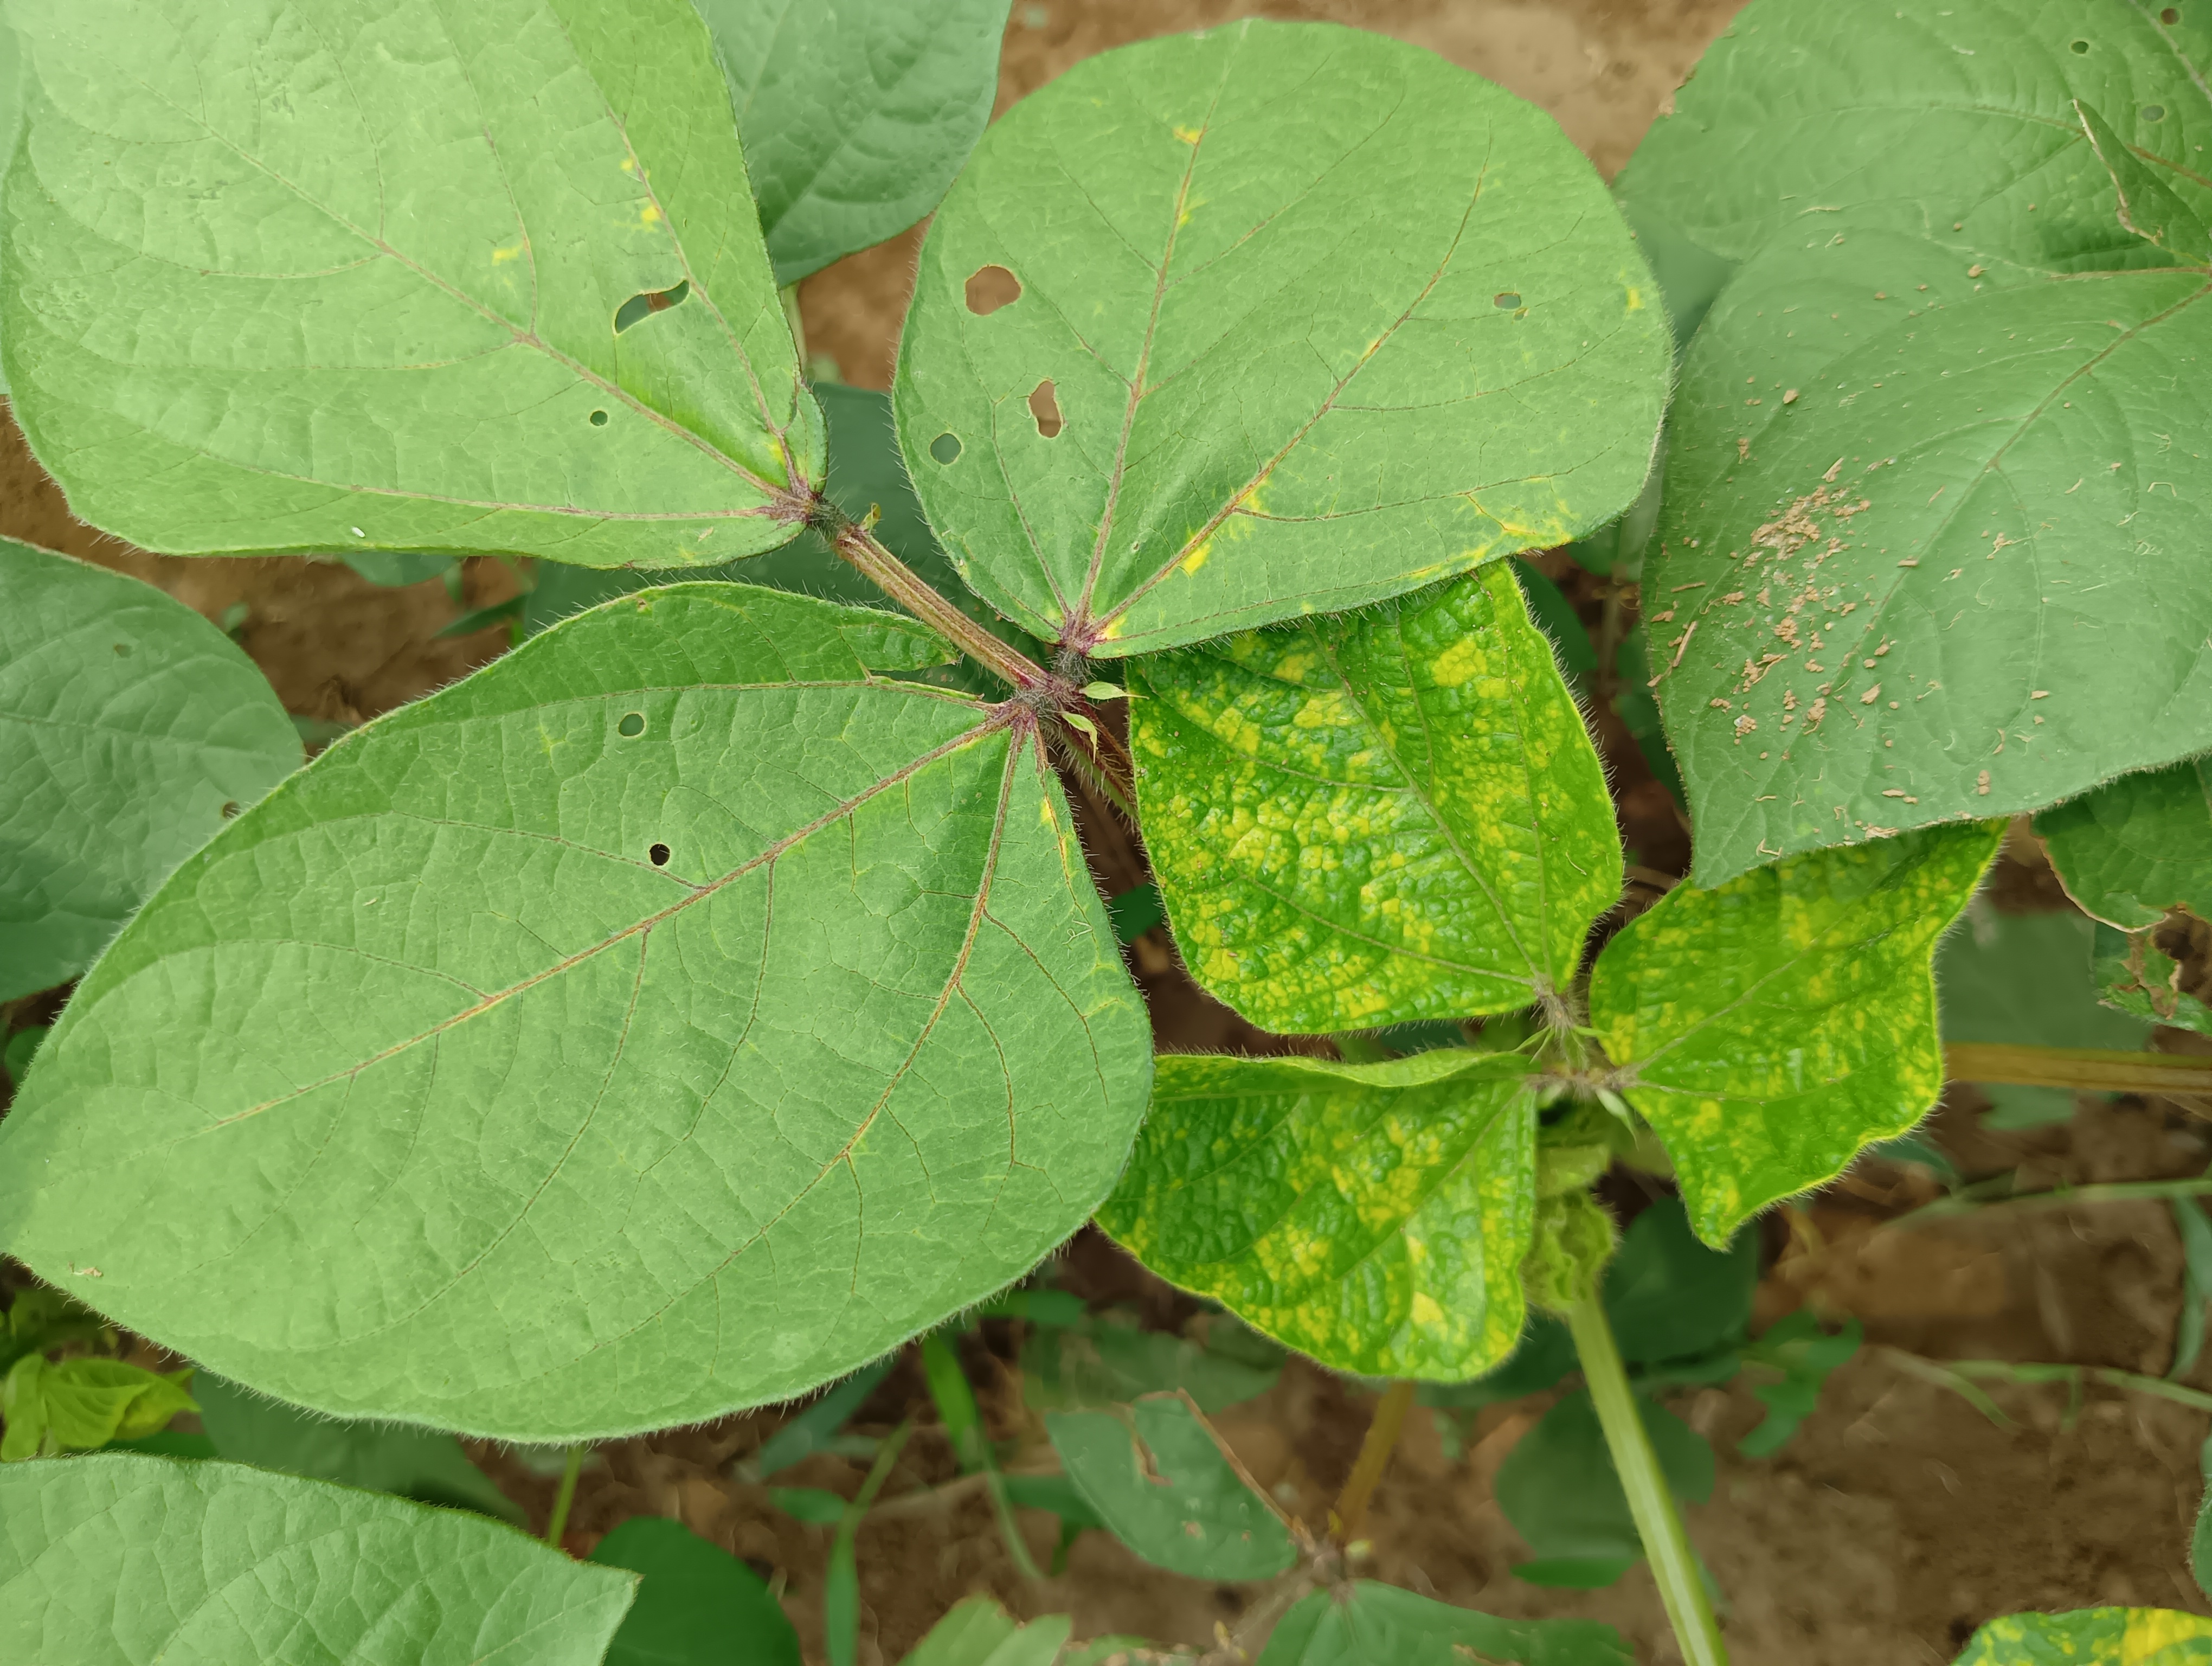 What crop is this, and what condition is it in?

mungbean, yellow mosaic
